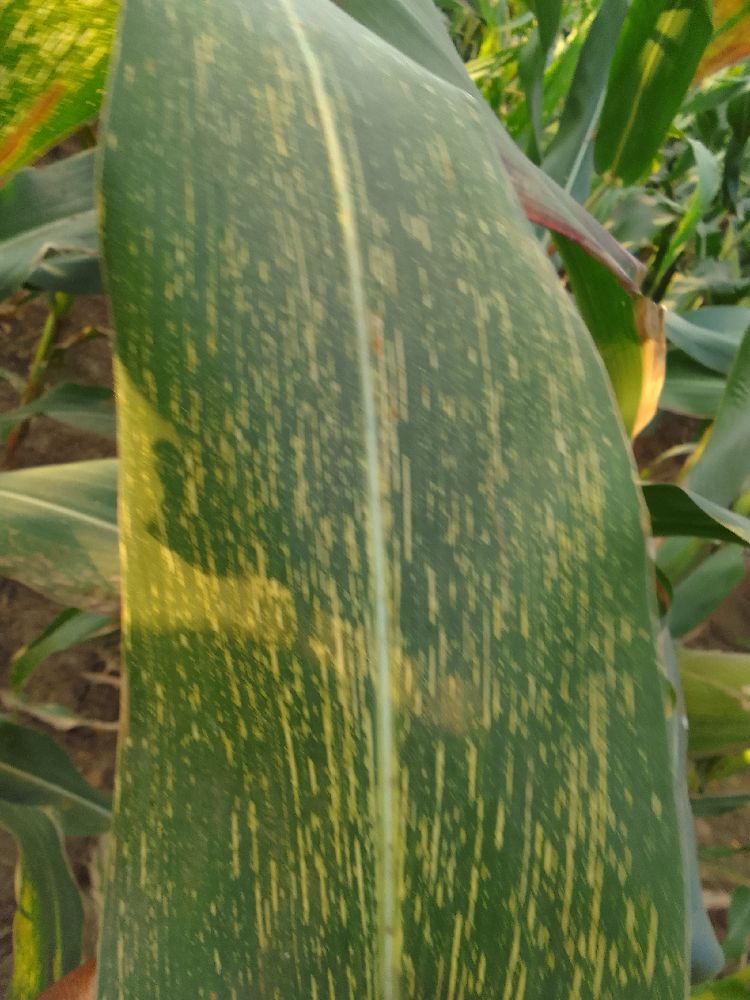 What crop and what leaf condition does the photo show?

maize, maize streak virus
